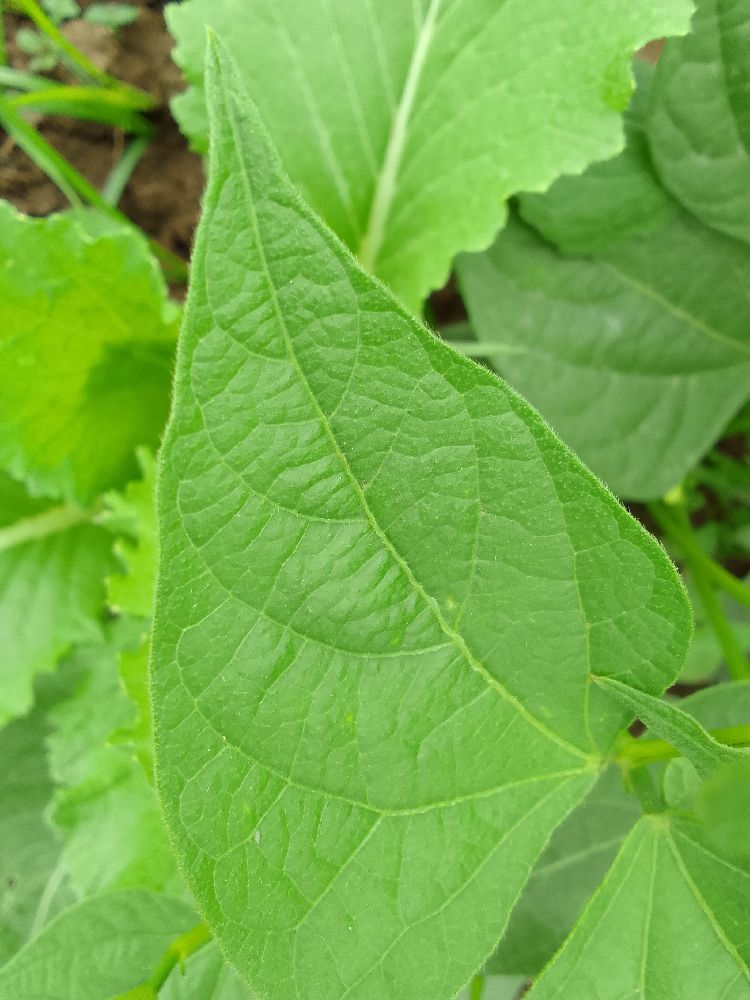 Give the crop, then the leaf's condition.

common bean, healthy
